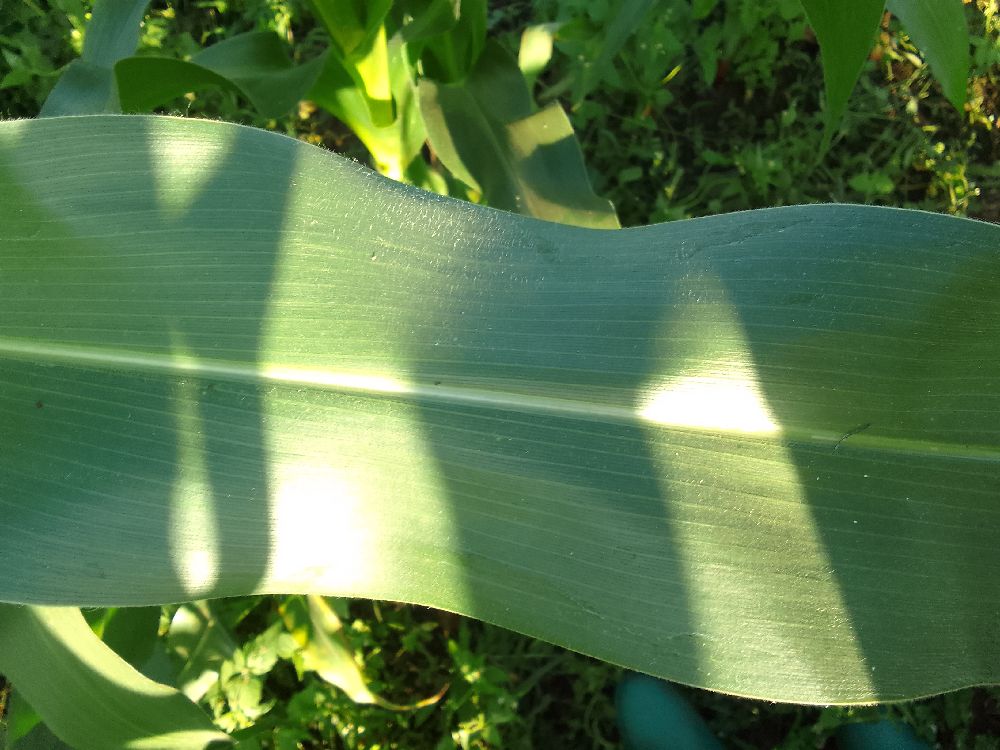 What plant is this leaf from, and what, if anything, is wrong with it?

maize, healthy
